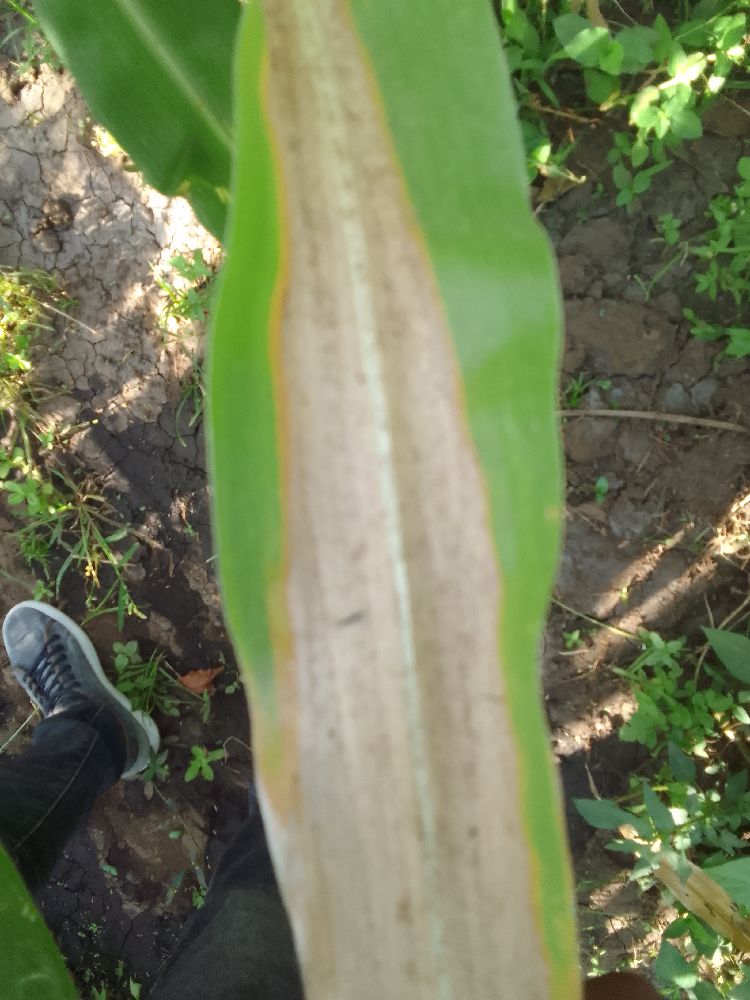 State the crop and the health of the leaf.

maize, maize lethal necrosis
